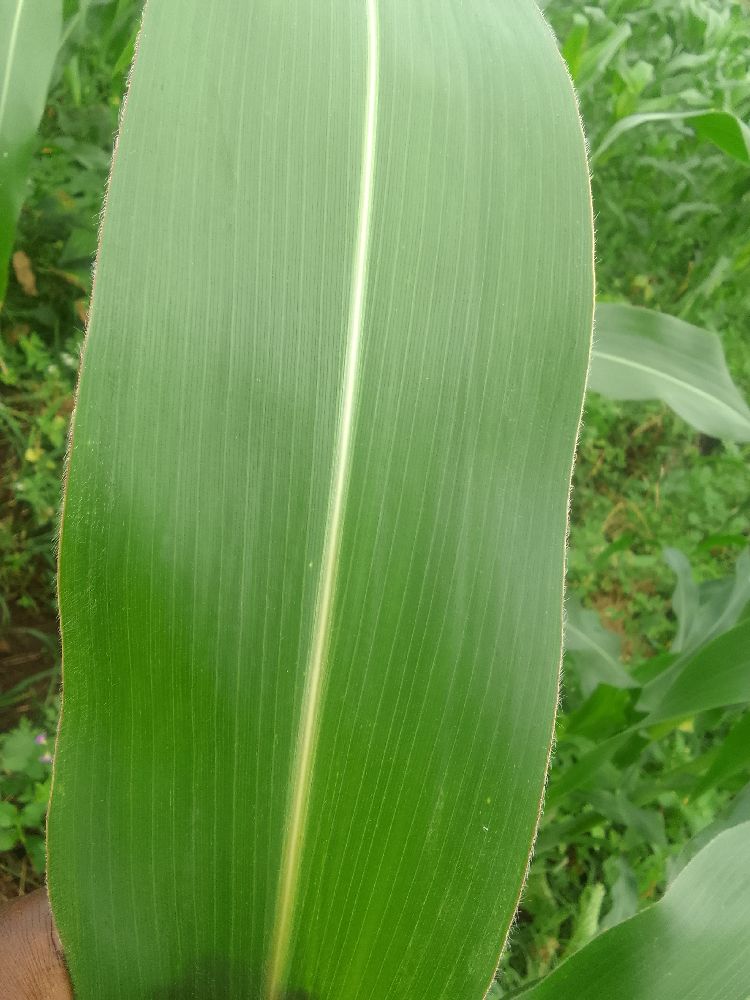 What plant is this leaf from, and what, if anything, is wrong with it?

maize, healthy
